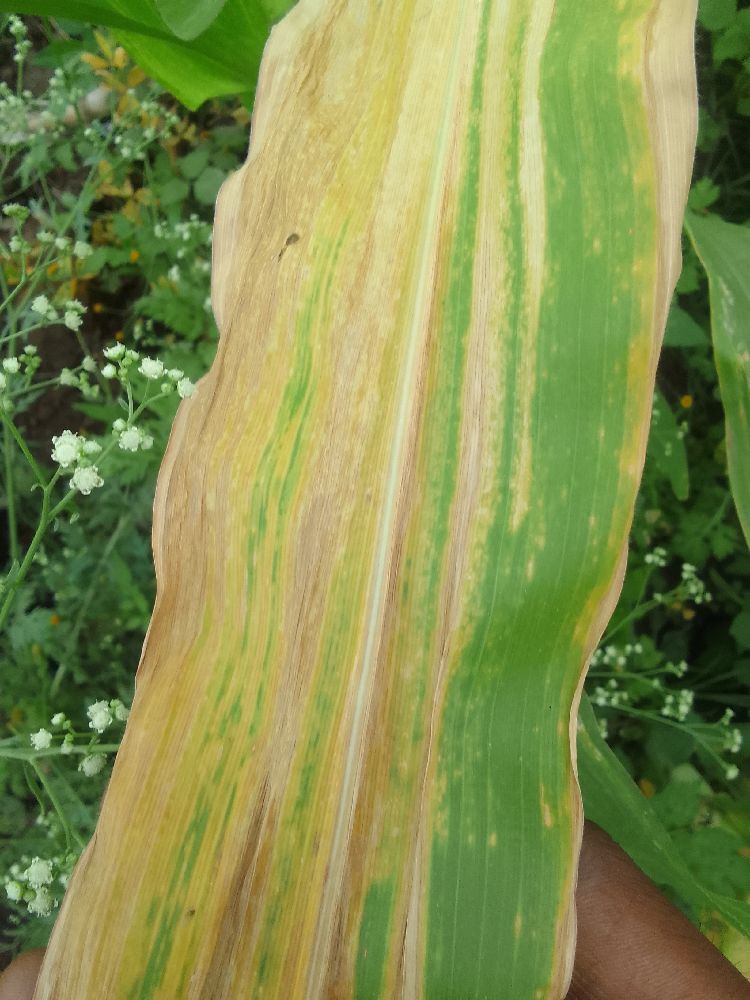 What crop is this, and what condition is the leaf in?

maize, maize lethal necrosis
